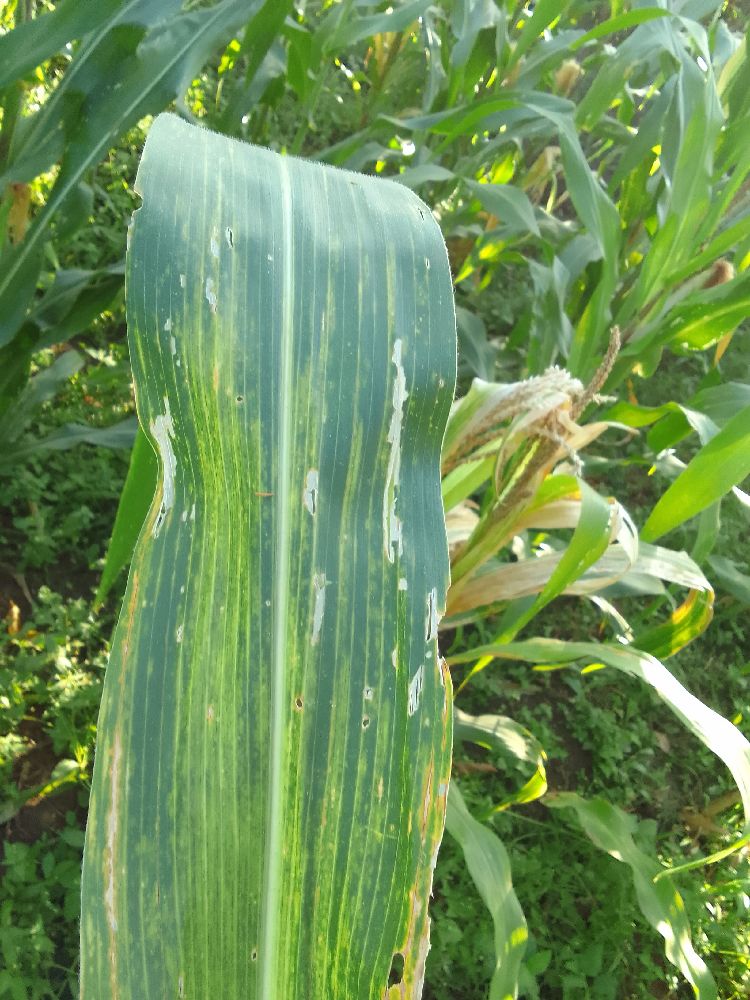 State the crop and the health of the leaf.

maize, maize lethal necrosis
